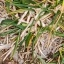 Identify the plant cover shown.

grass
